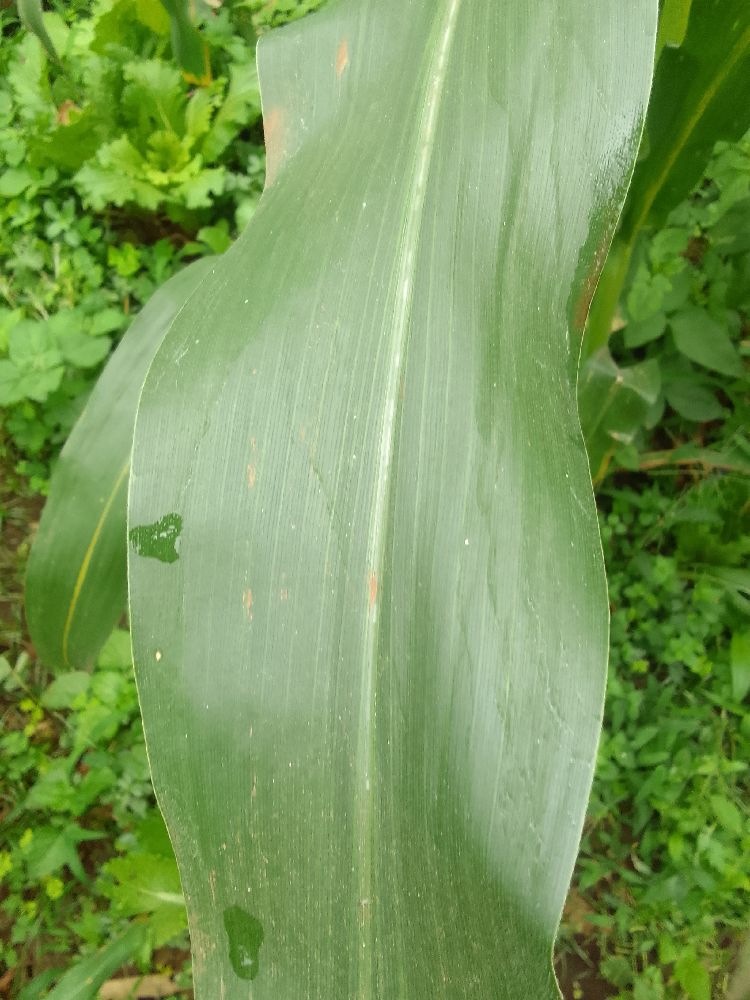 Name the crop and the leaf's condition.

maize, healthy
